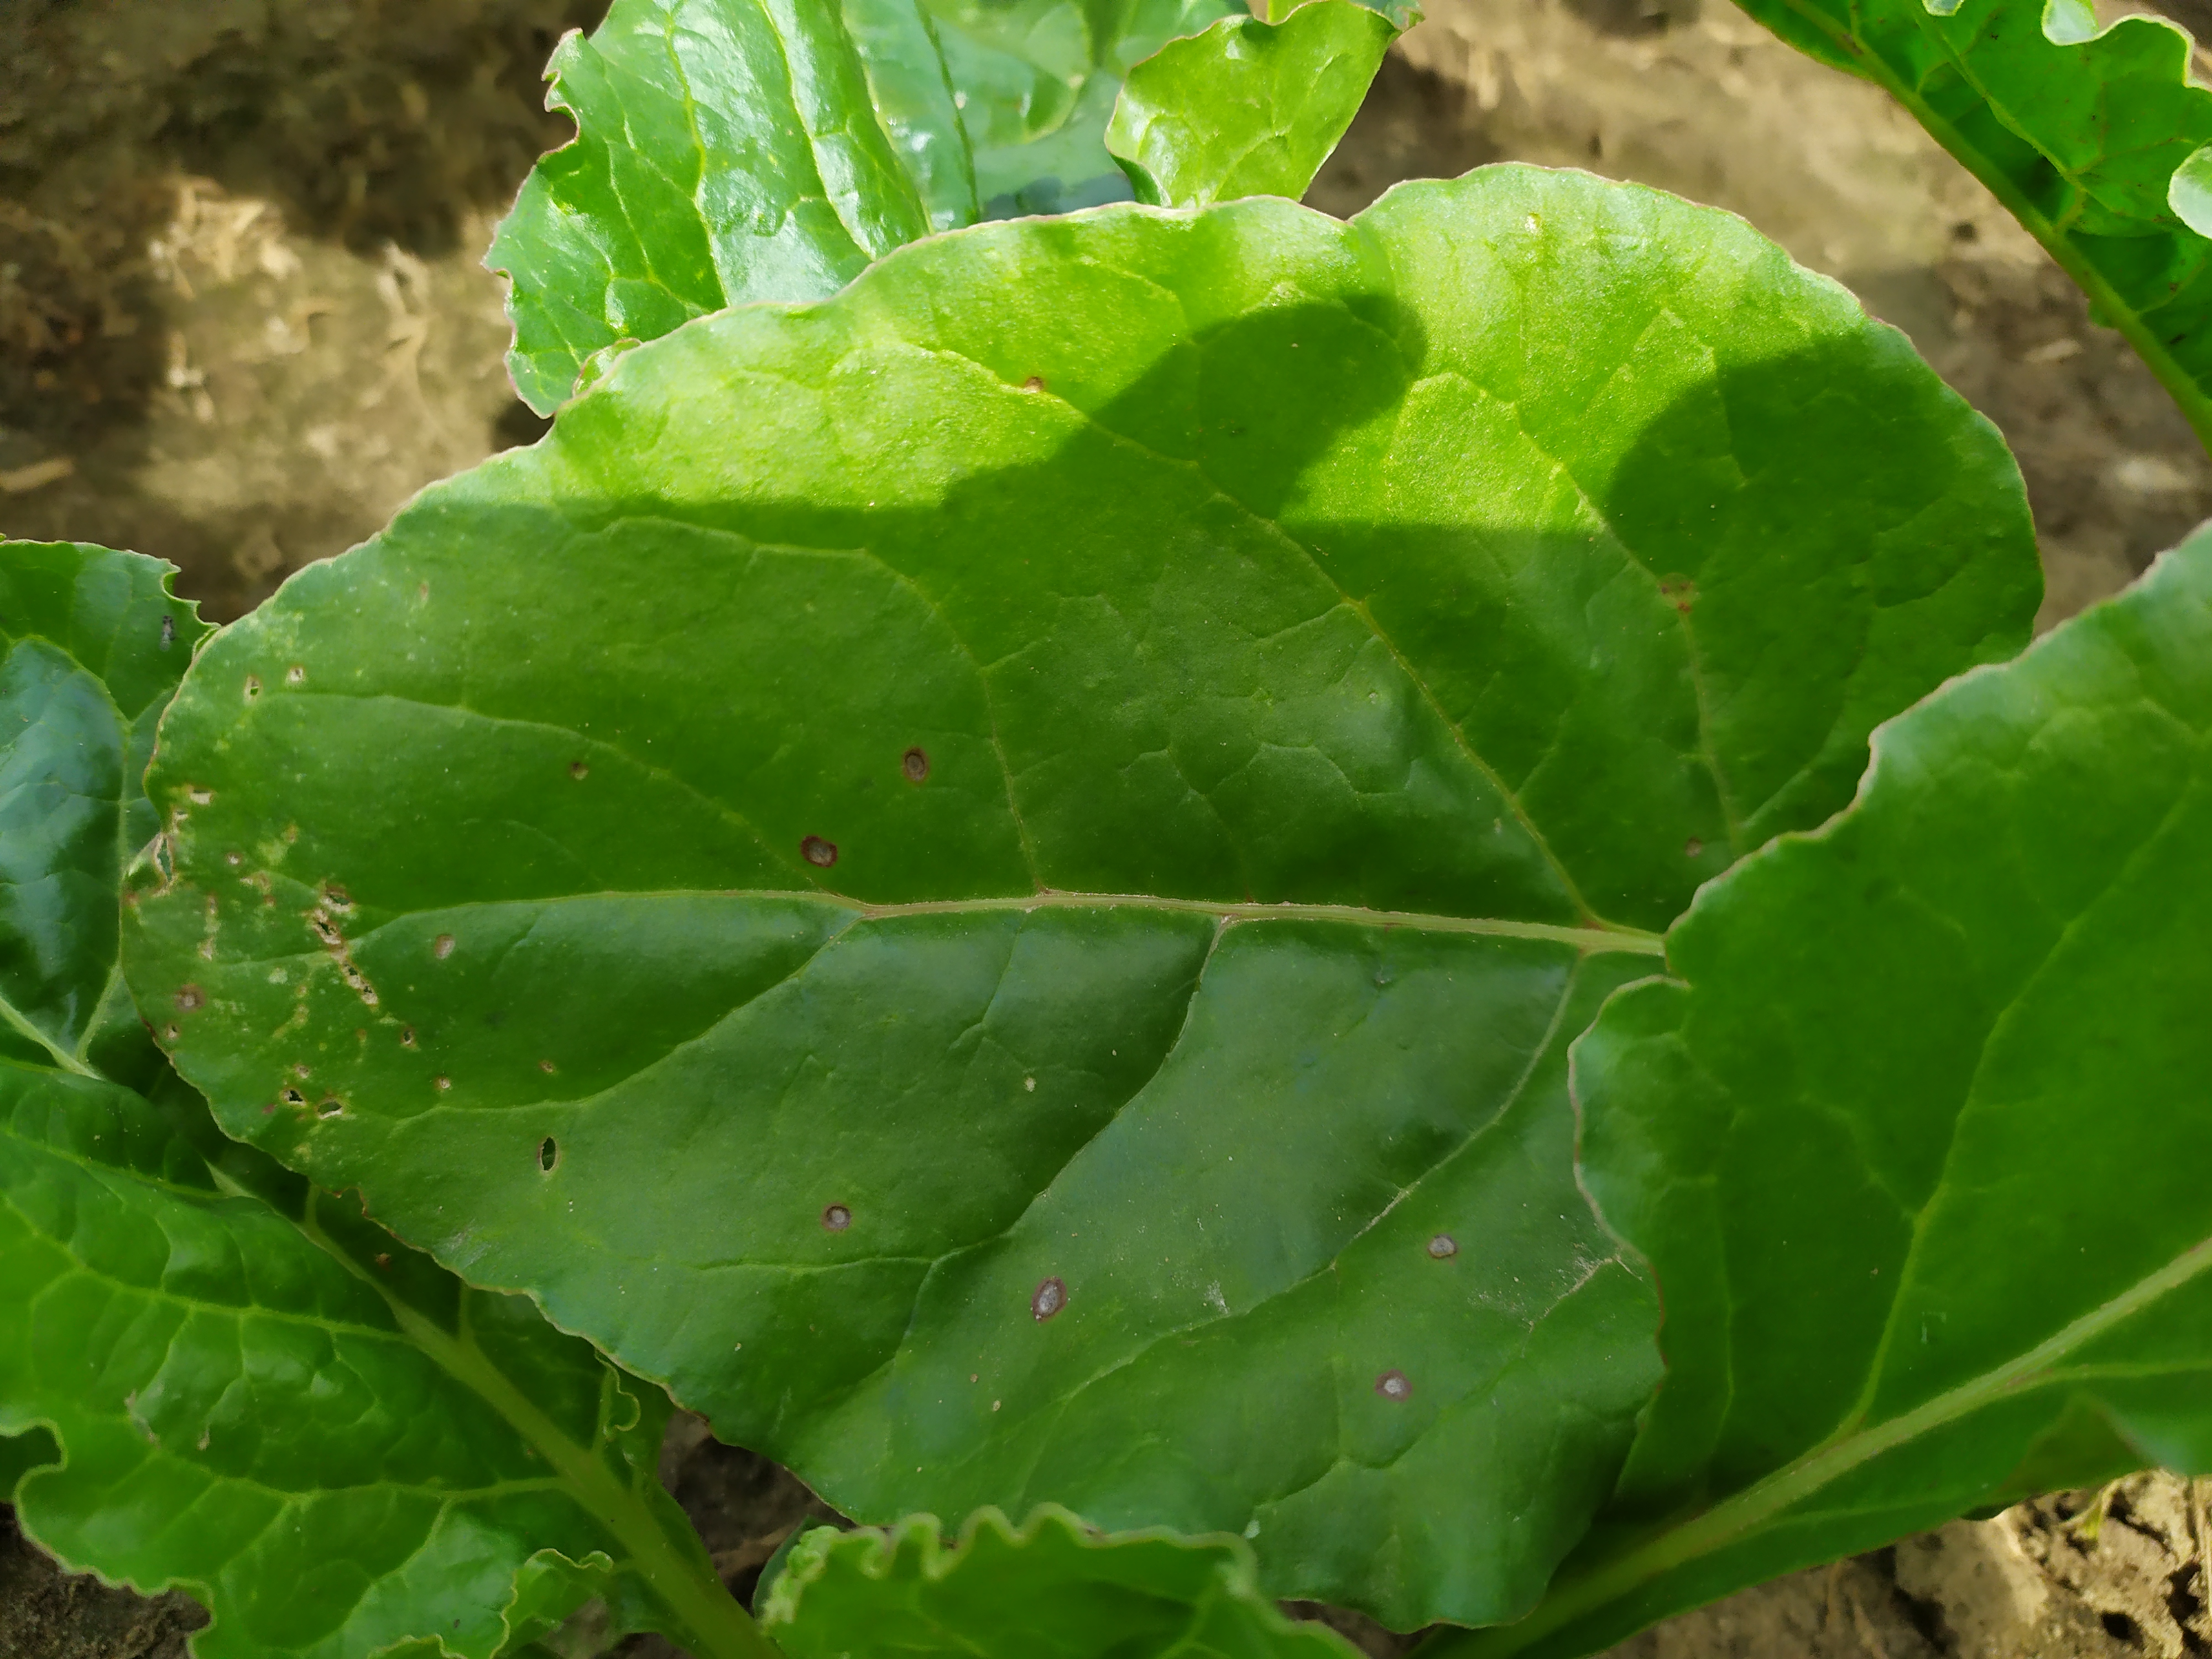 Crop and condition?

beet, cercospora
